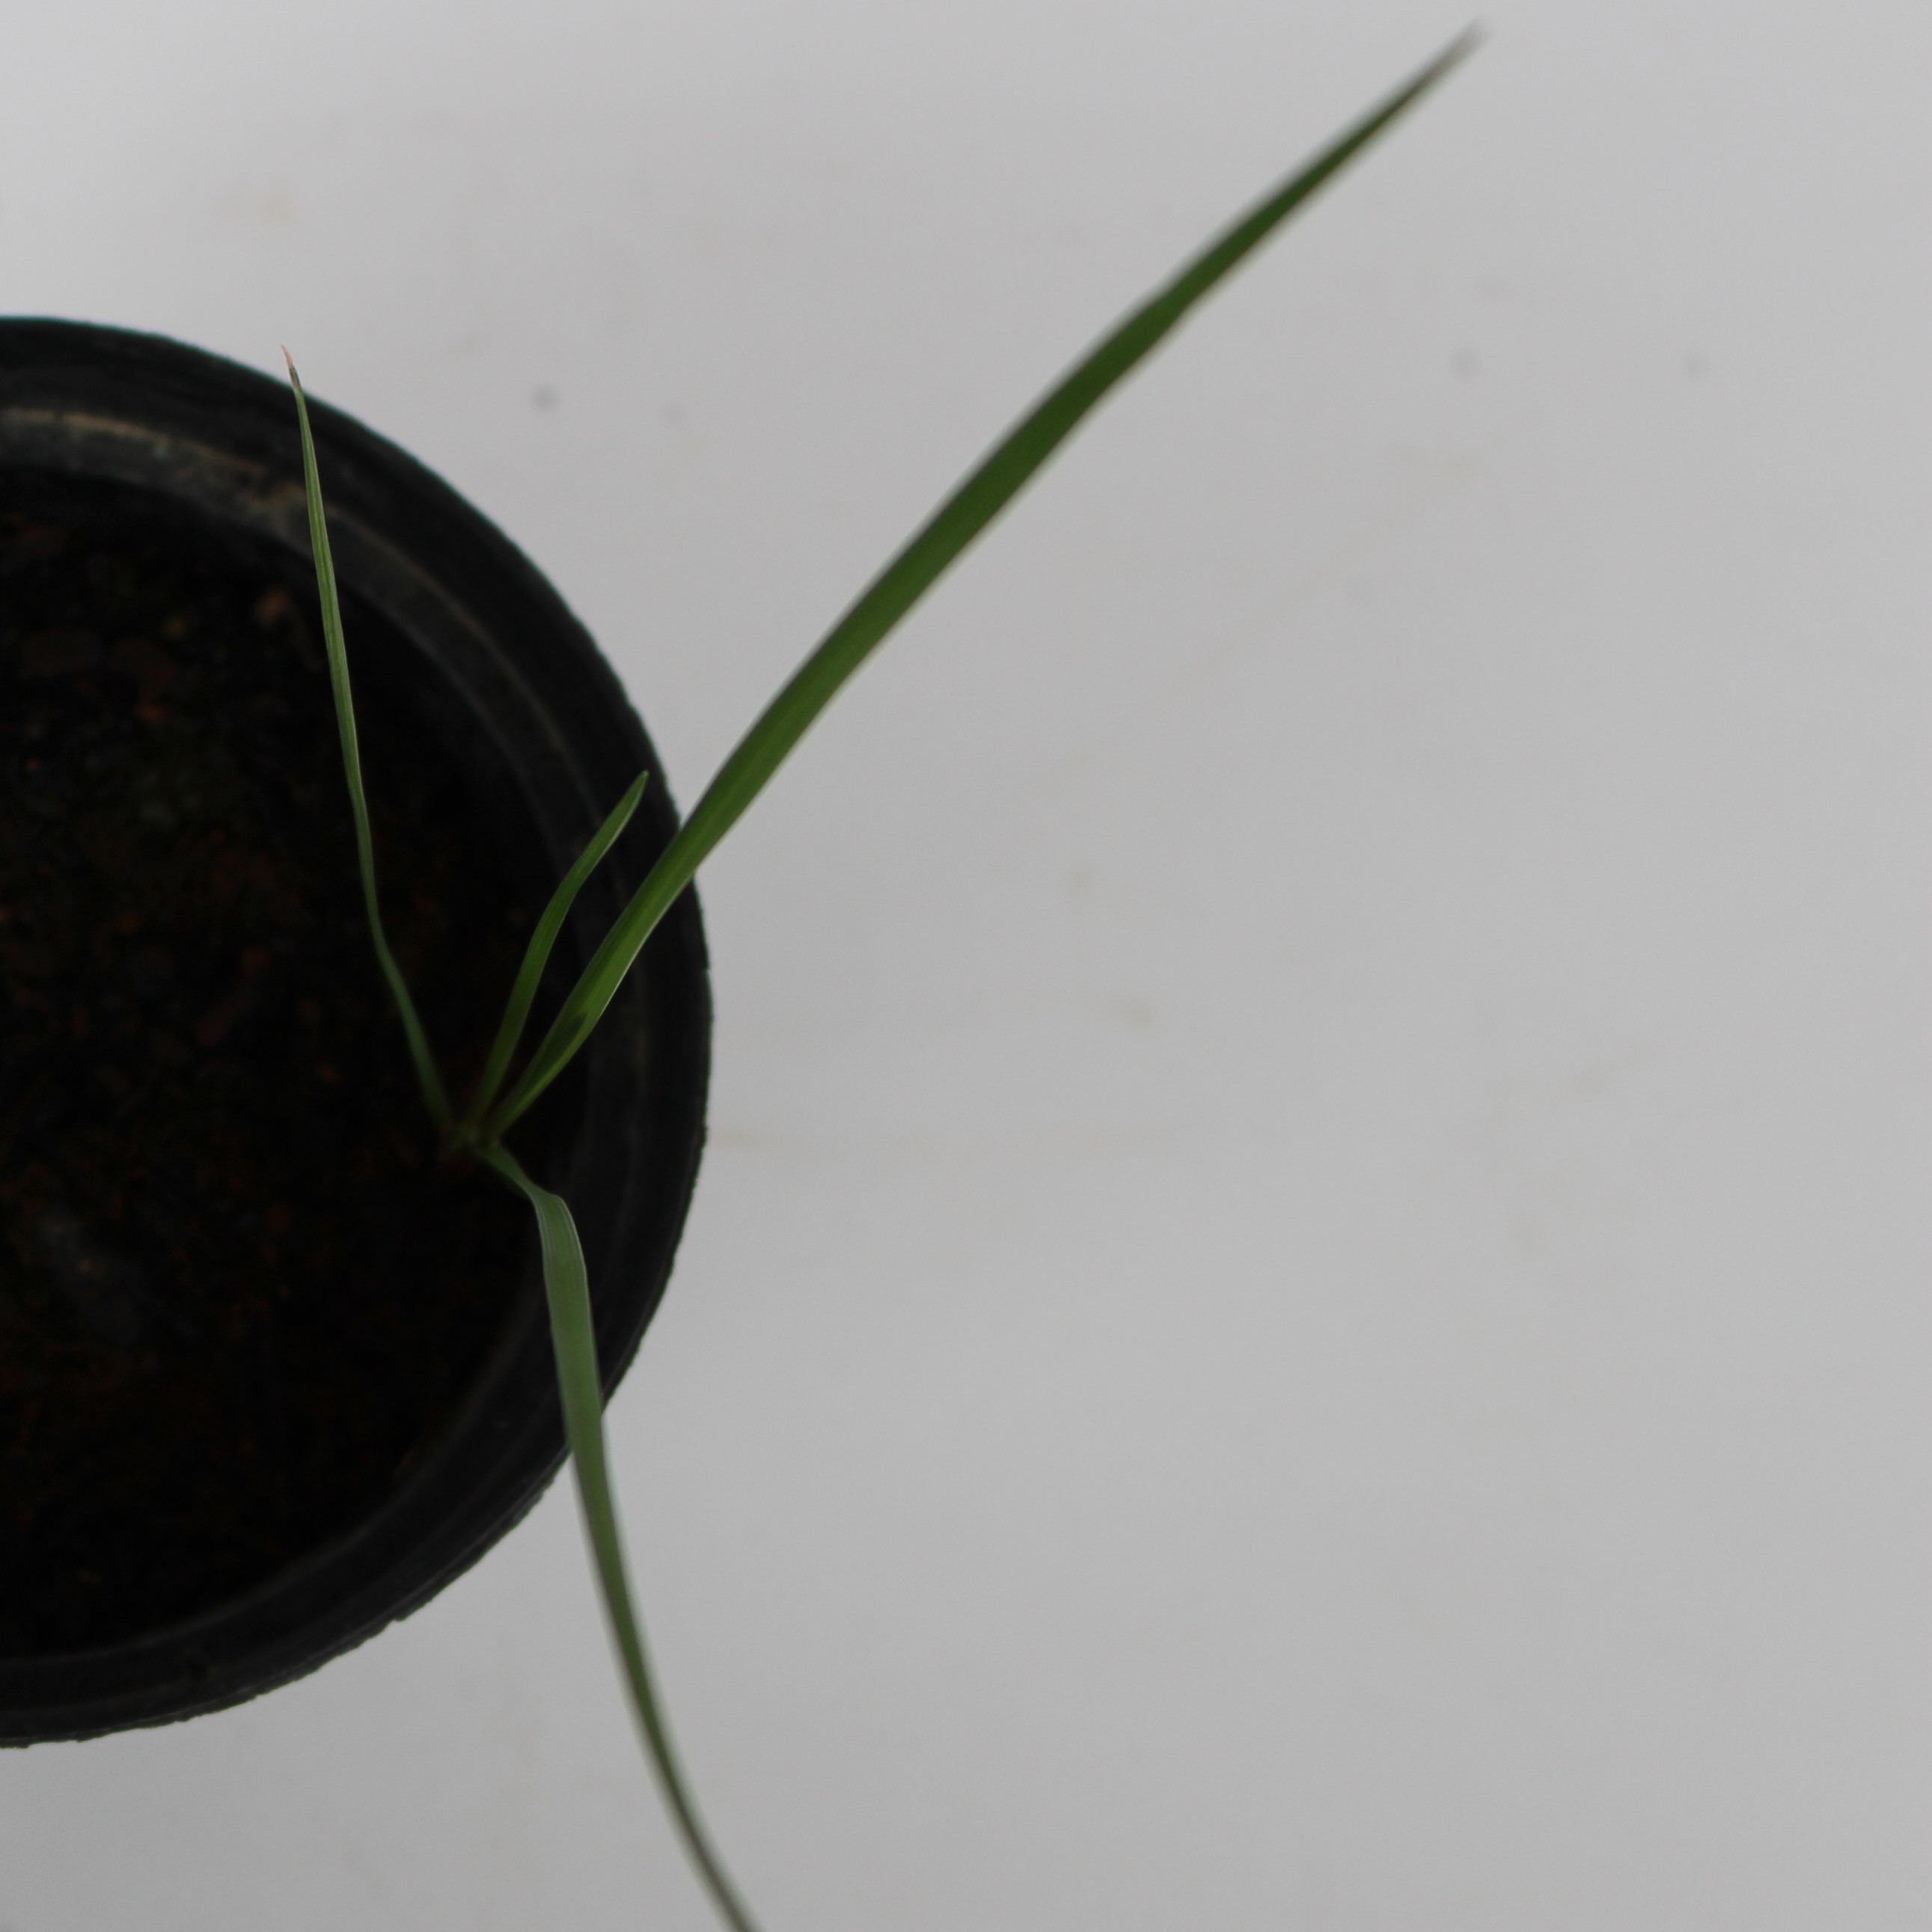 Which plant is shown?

Lolium multiflorum
